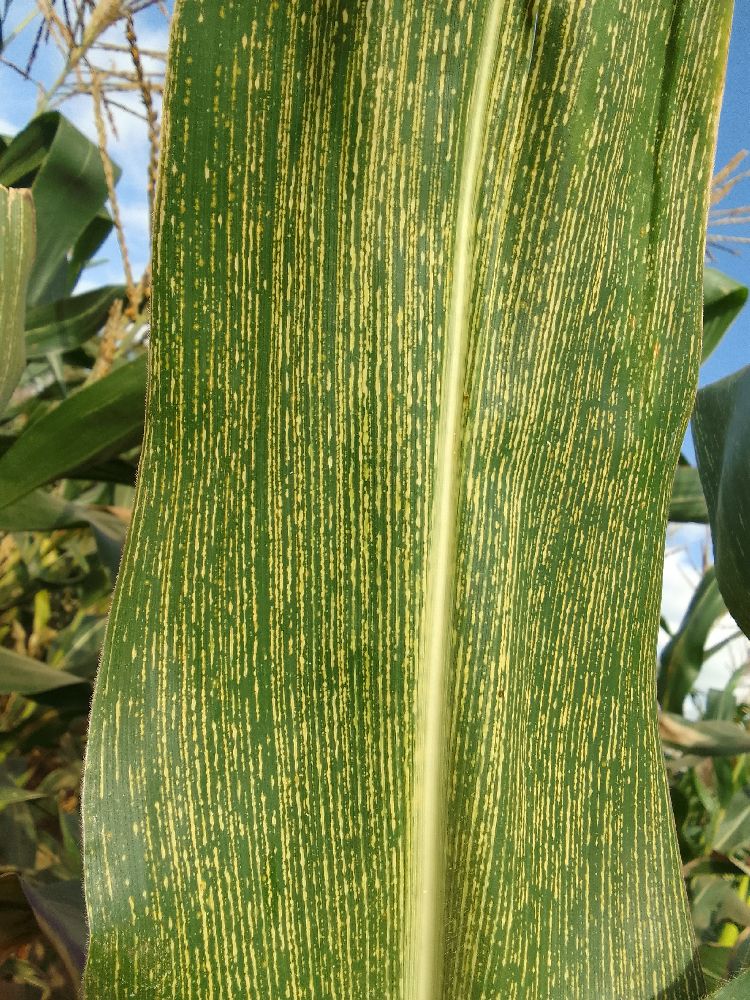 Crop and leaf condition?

maize, maize streak virus
